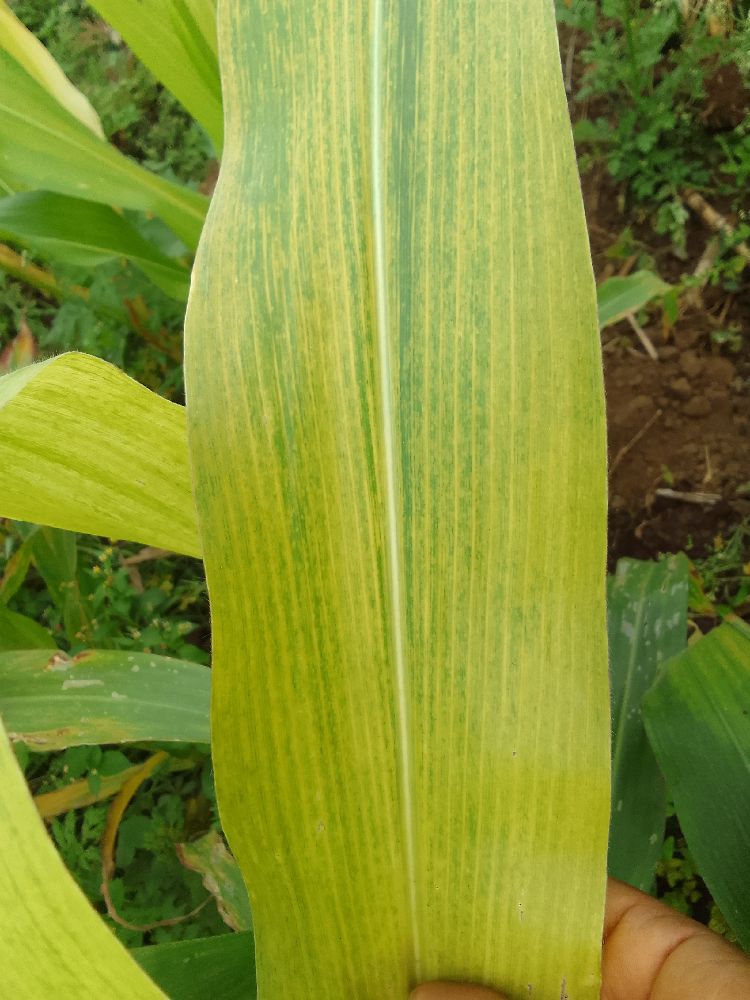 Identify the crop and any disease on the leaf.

maize, maize lethal necrosis
